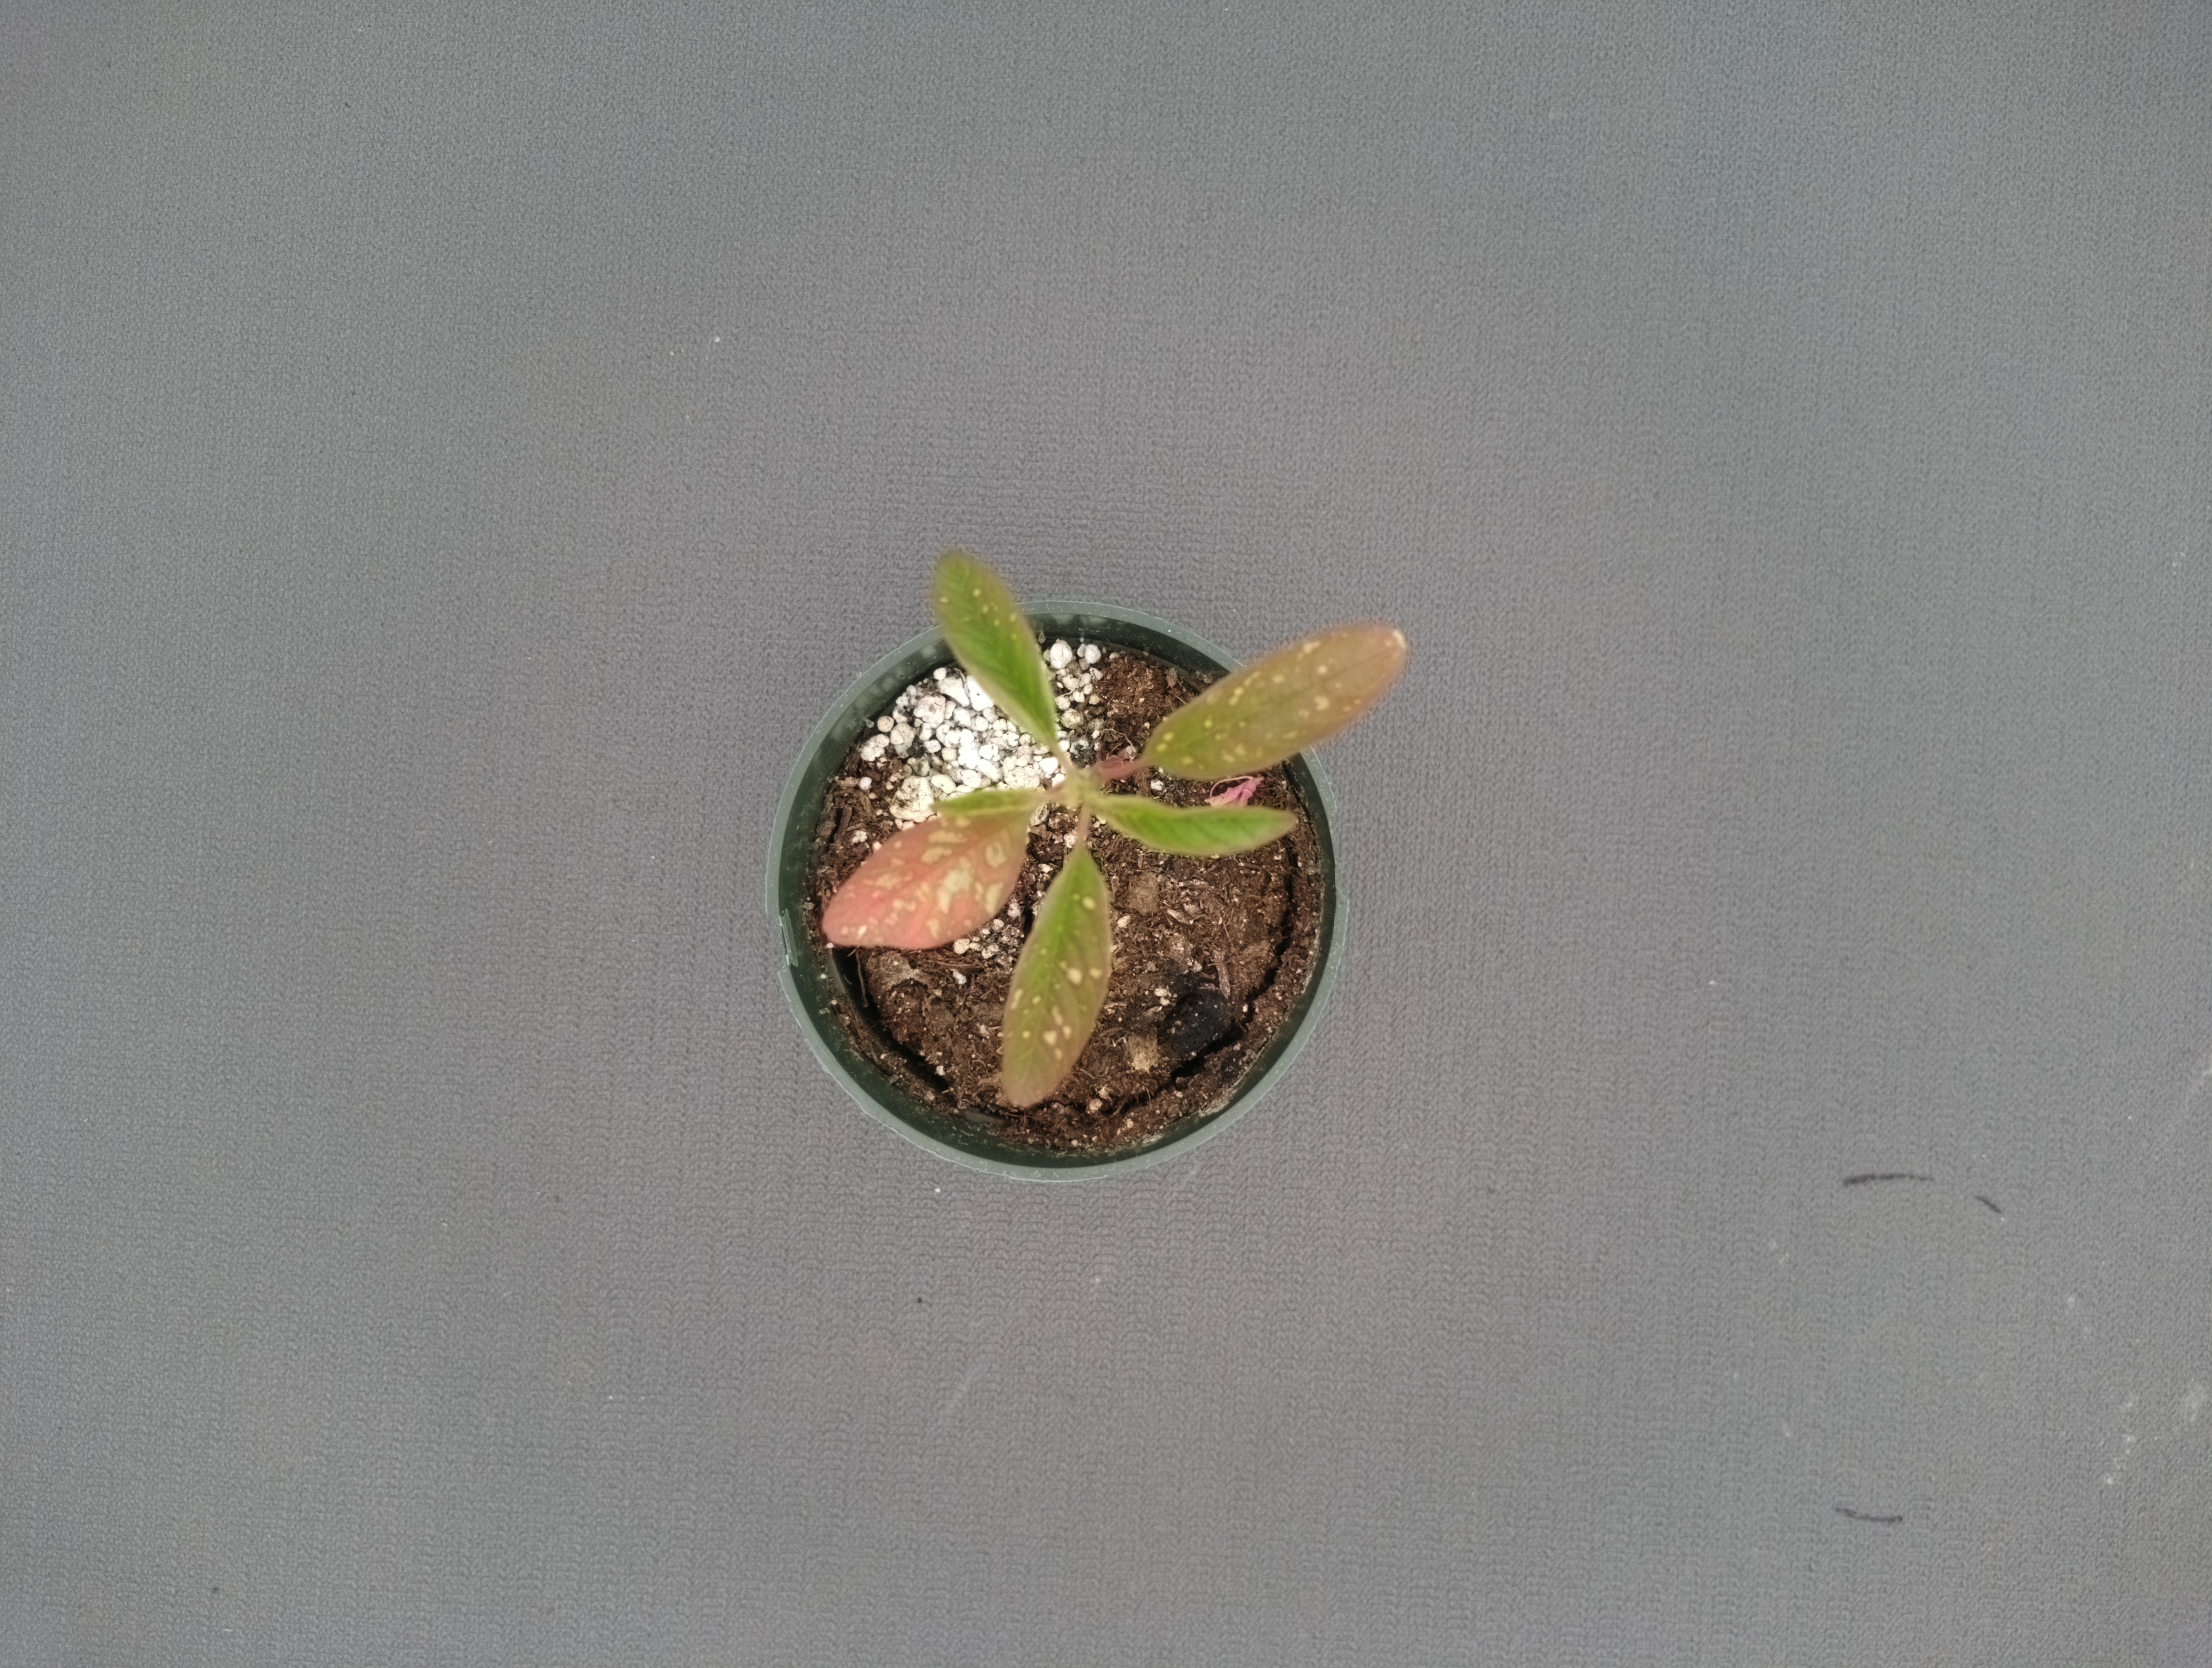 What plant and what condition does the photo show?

waterhemp, chlorosis only
